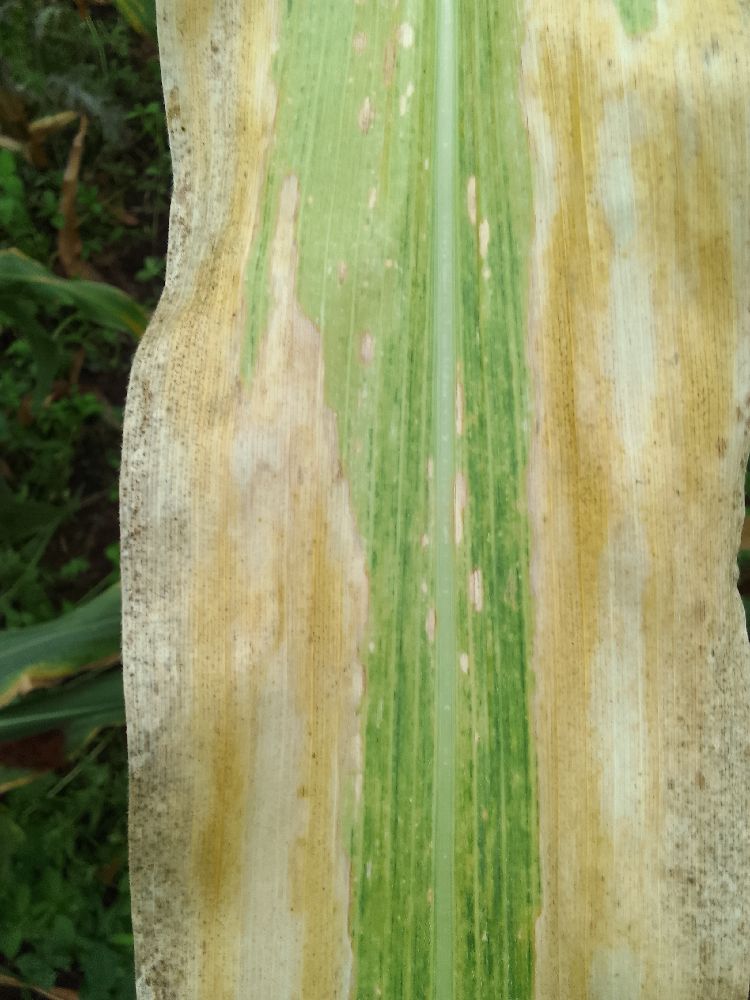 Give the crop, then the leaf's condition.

maize, maize lethal necrosis
